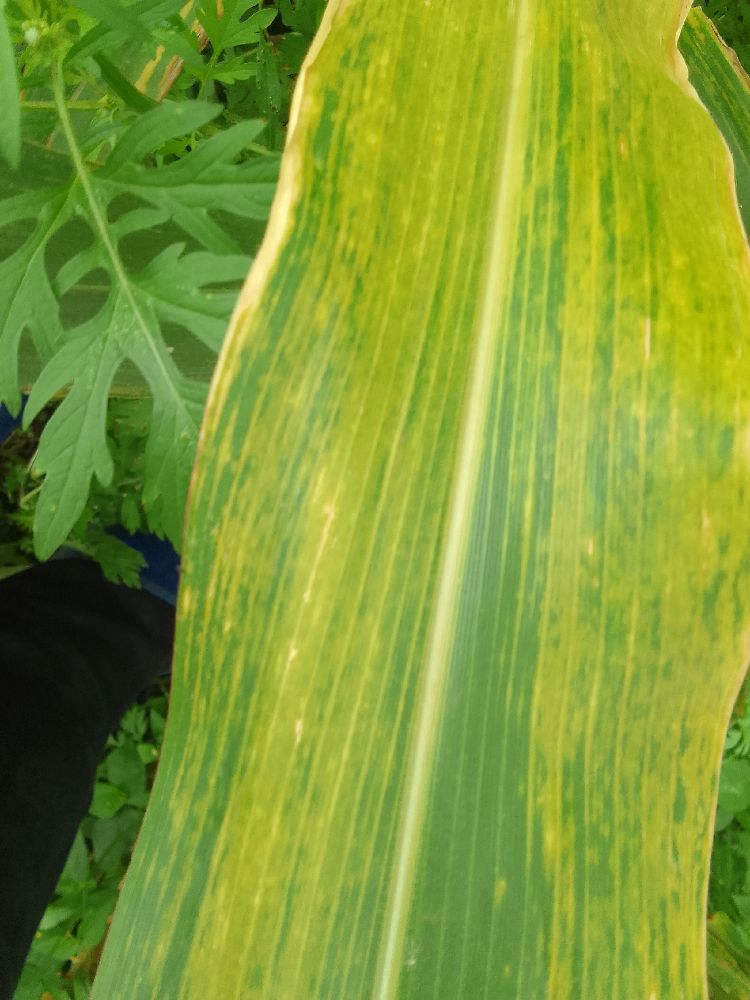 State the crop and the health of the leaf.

maize, maize lethal necrosis
